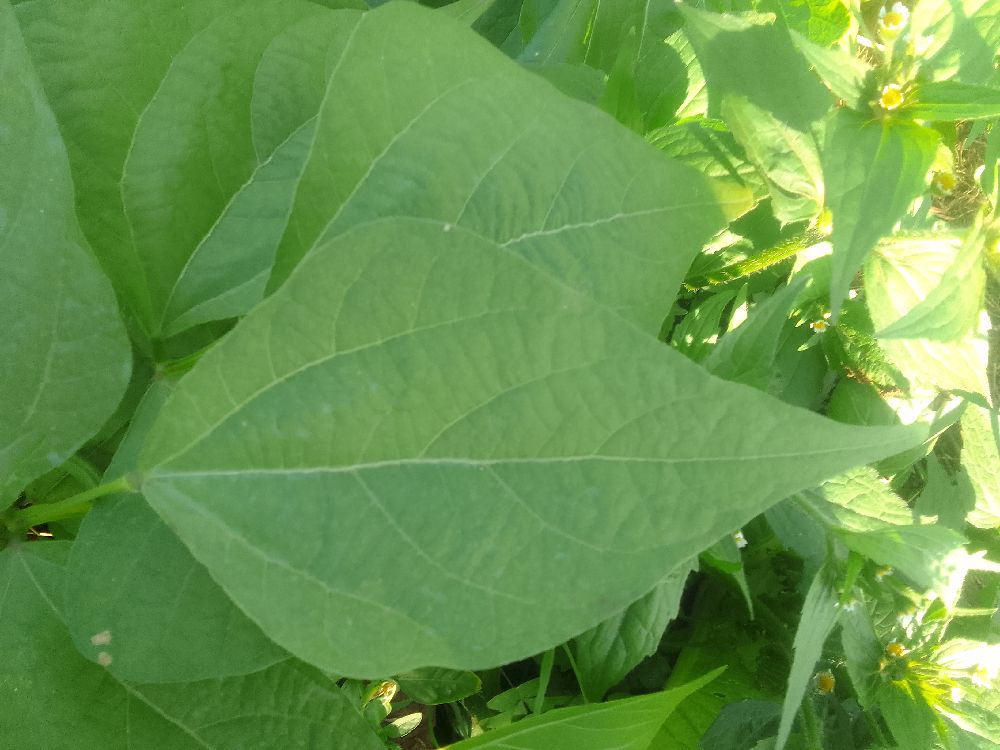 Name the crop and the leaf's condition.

common bean, healthy
